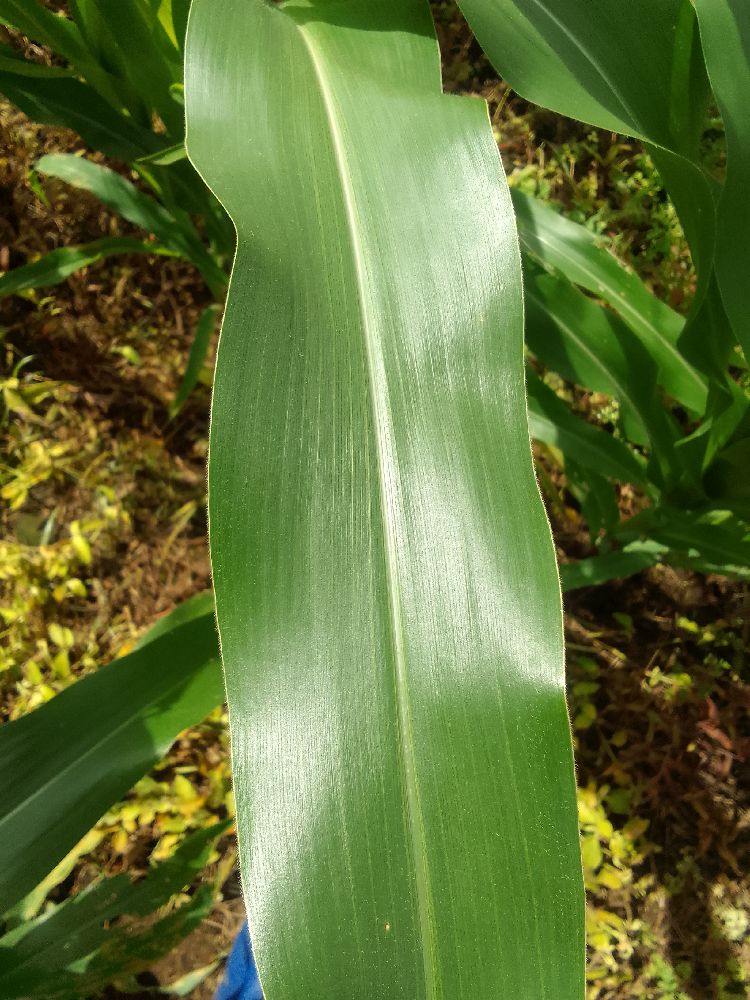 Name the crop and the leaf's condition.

maize, healthy
